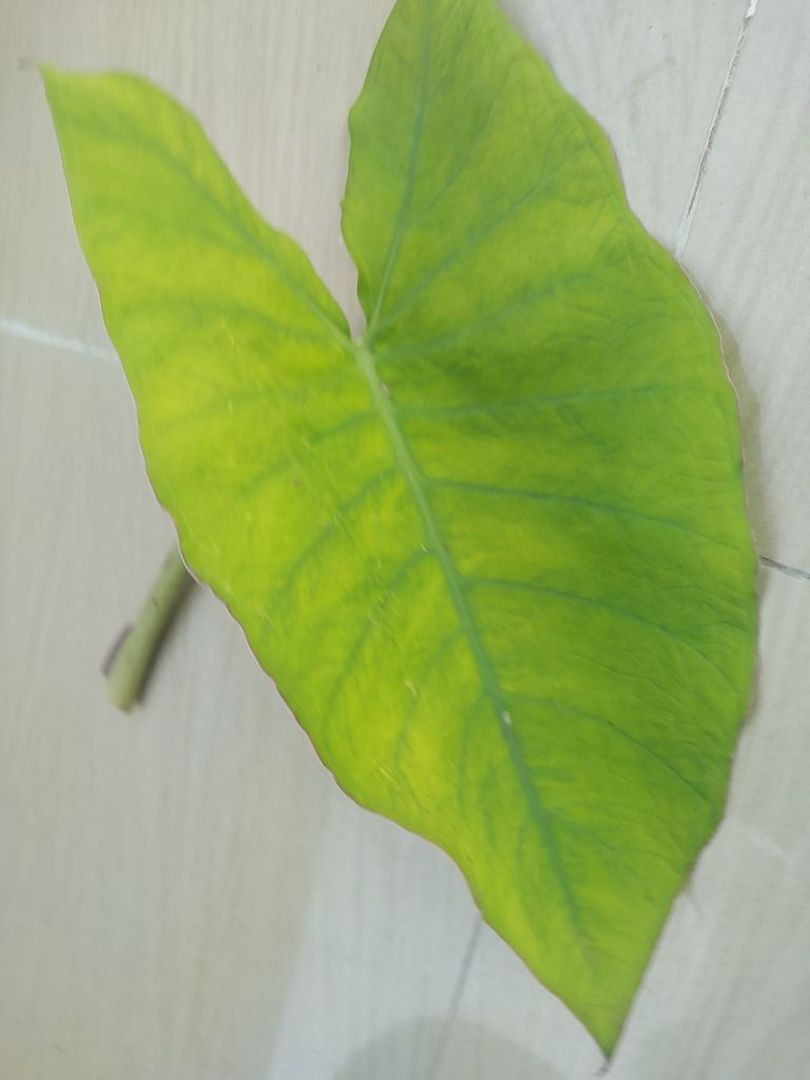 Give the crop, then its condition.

taro, mosaic
